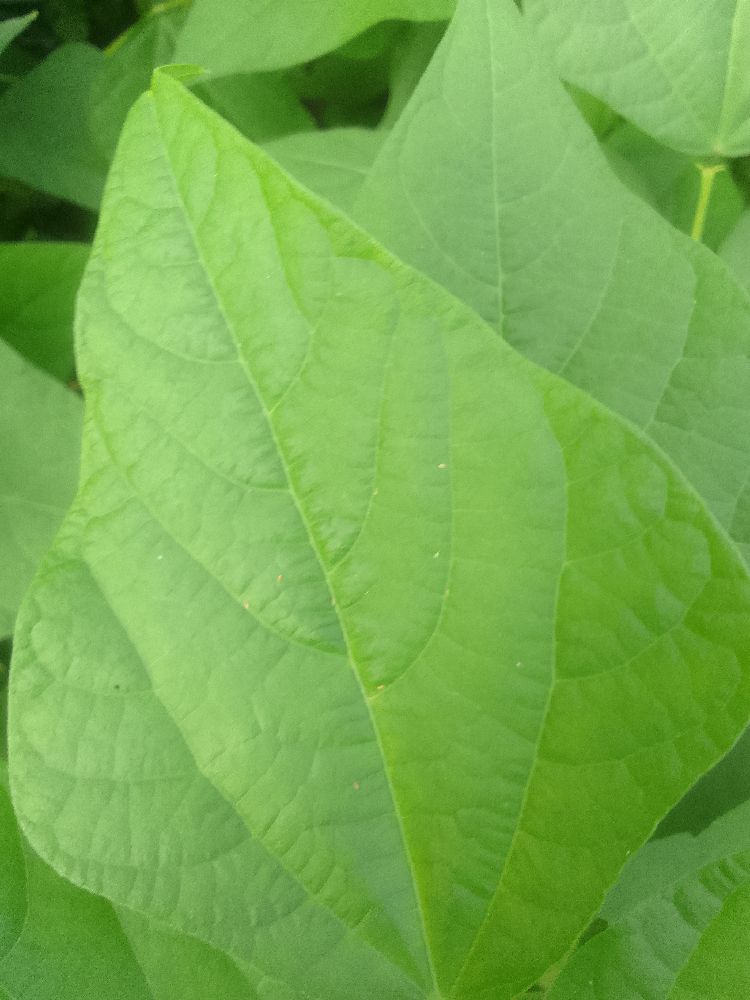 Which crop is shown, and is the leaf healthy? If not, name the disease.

common bean, healthy
